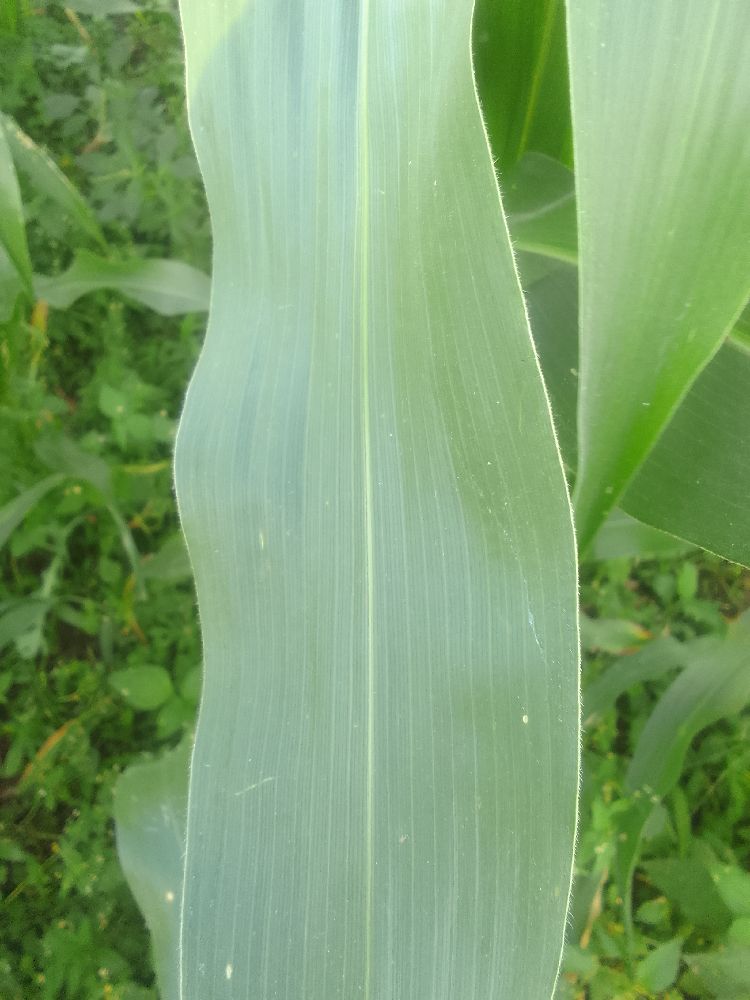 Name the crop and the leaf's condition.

maize, healthy
